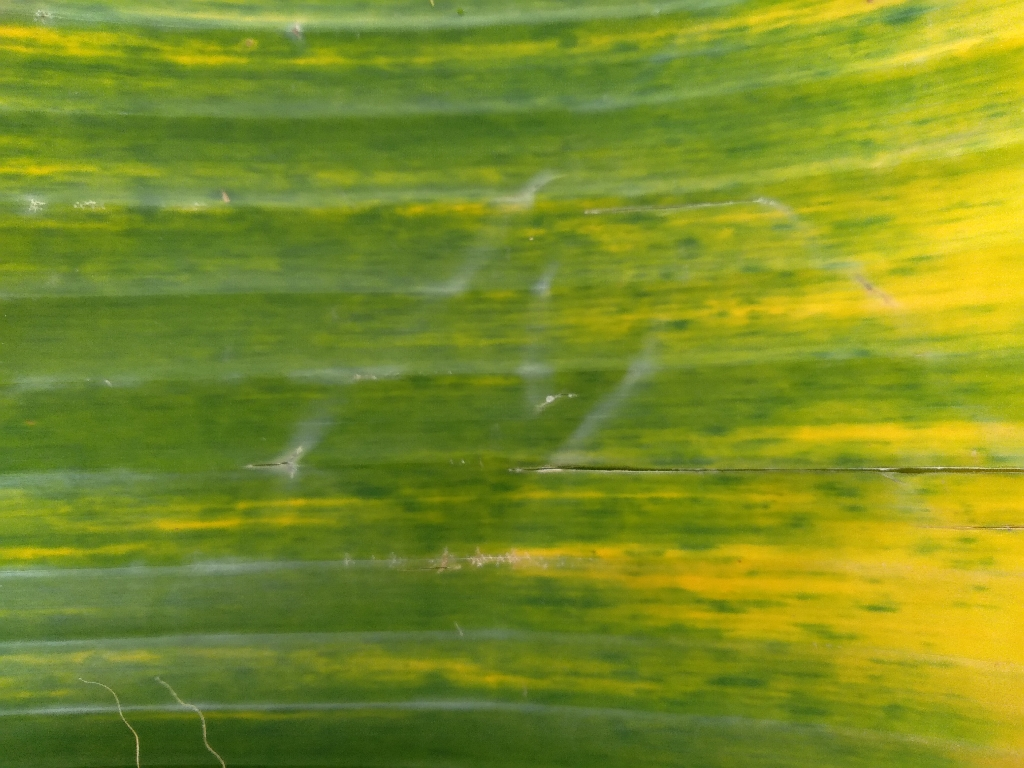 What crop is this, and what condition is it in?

banana, fusarium wilt race 1
